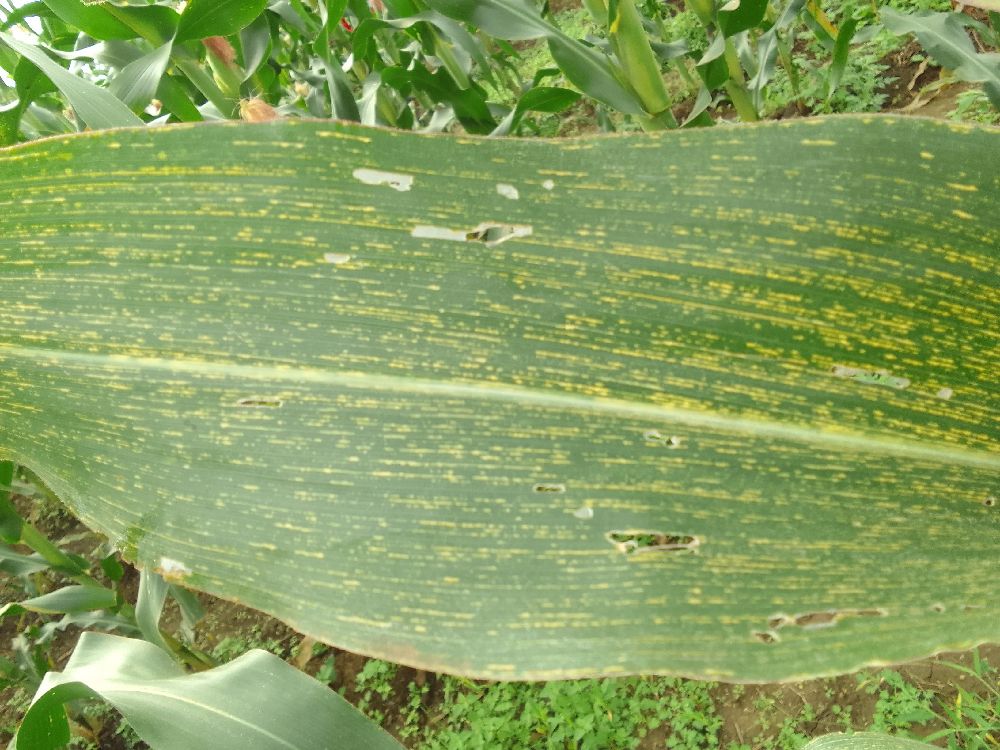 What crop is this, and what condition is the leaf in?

maize, maize streak virus
